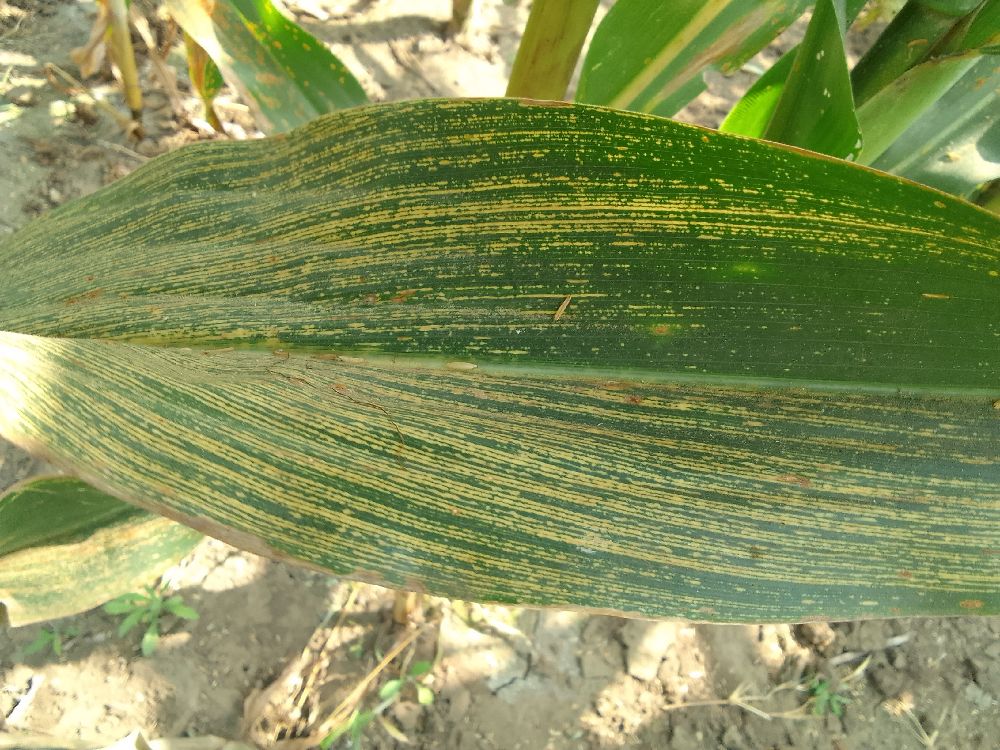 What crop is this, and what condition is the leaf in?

maize, maize streak virus
